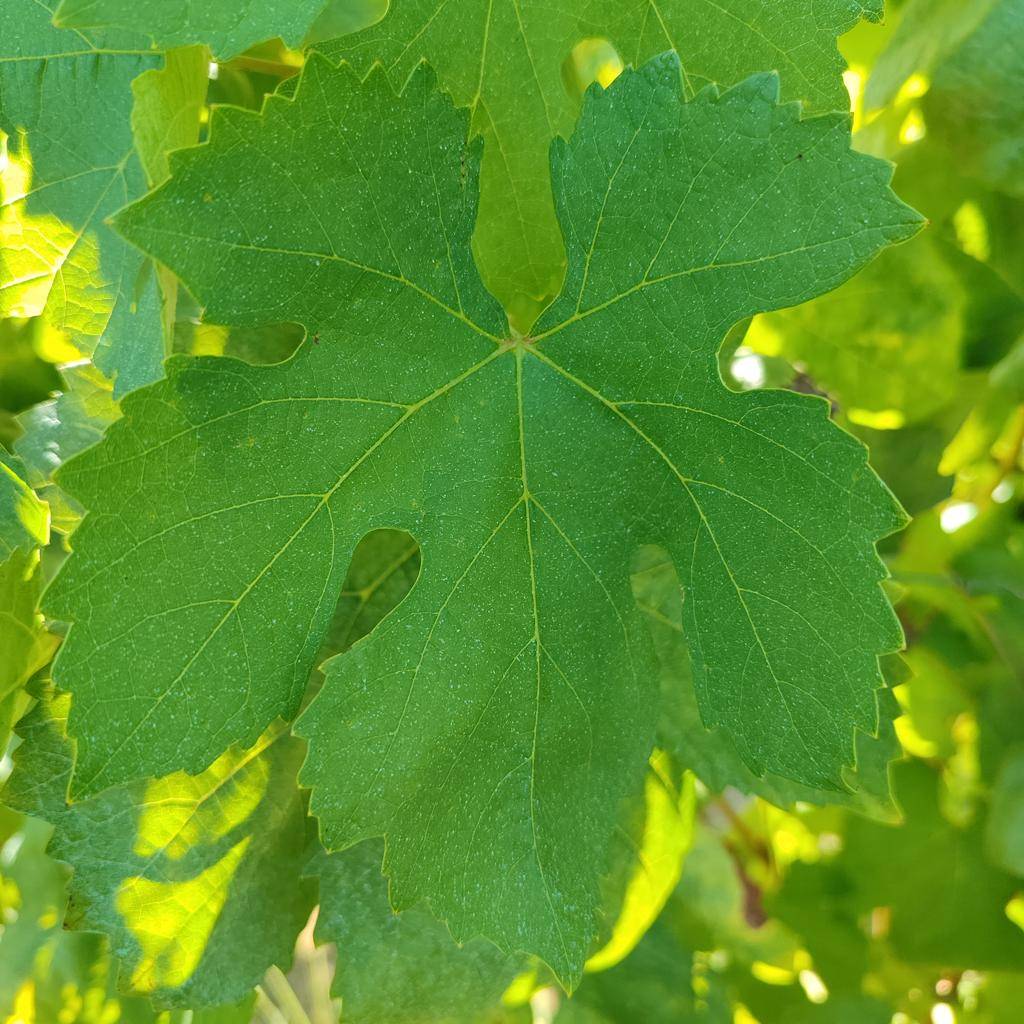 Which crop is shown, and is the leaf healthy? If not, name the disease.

grapevine, healthy
